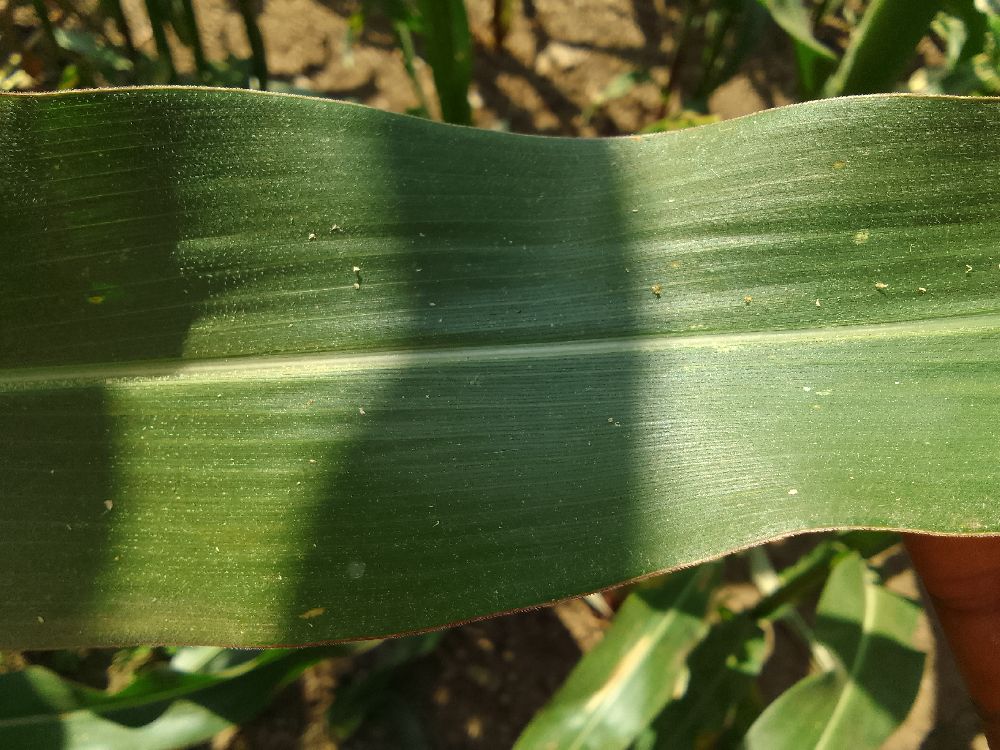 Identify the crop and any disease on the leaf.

maize, healthy
